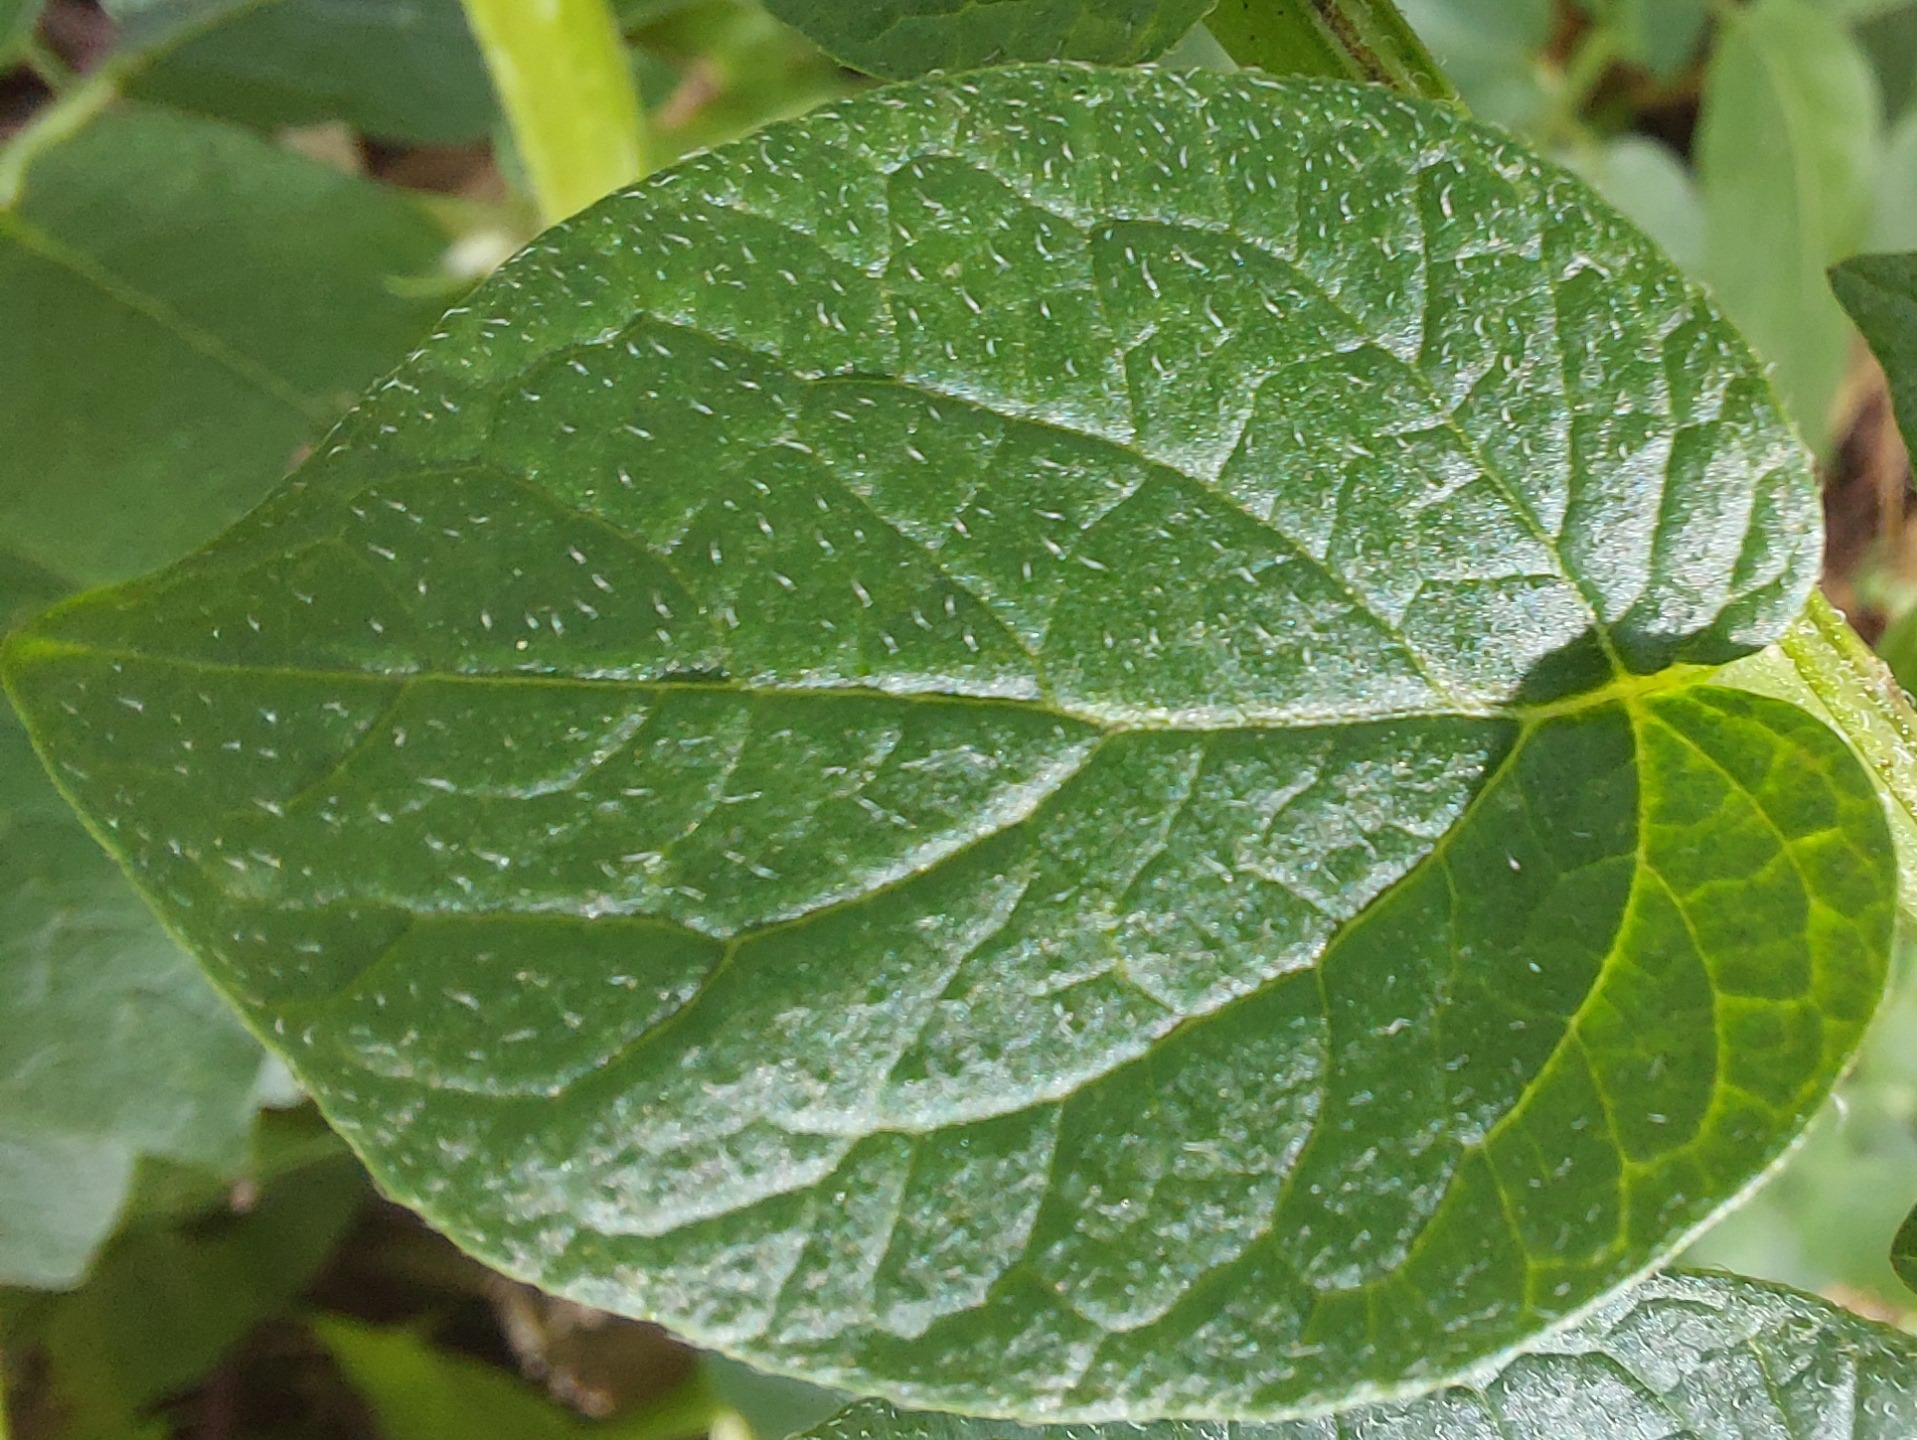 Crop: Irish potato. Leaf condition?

healthy
